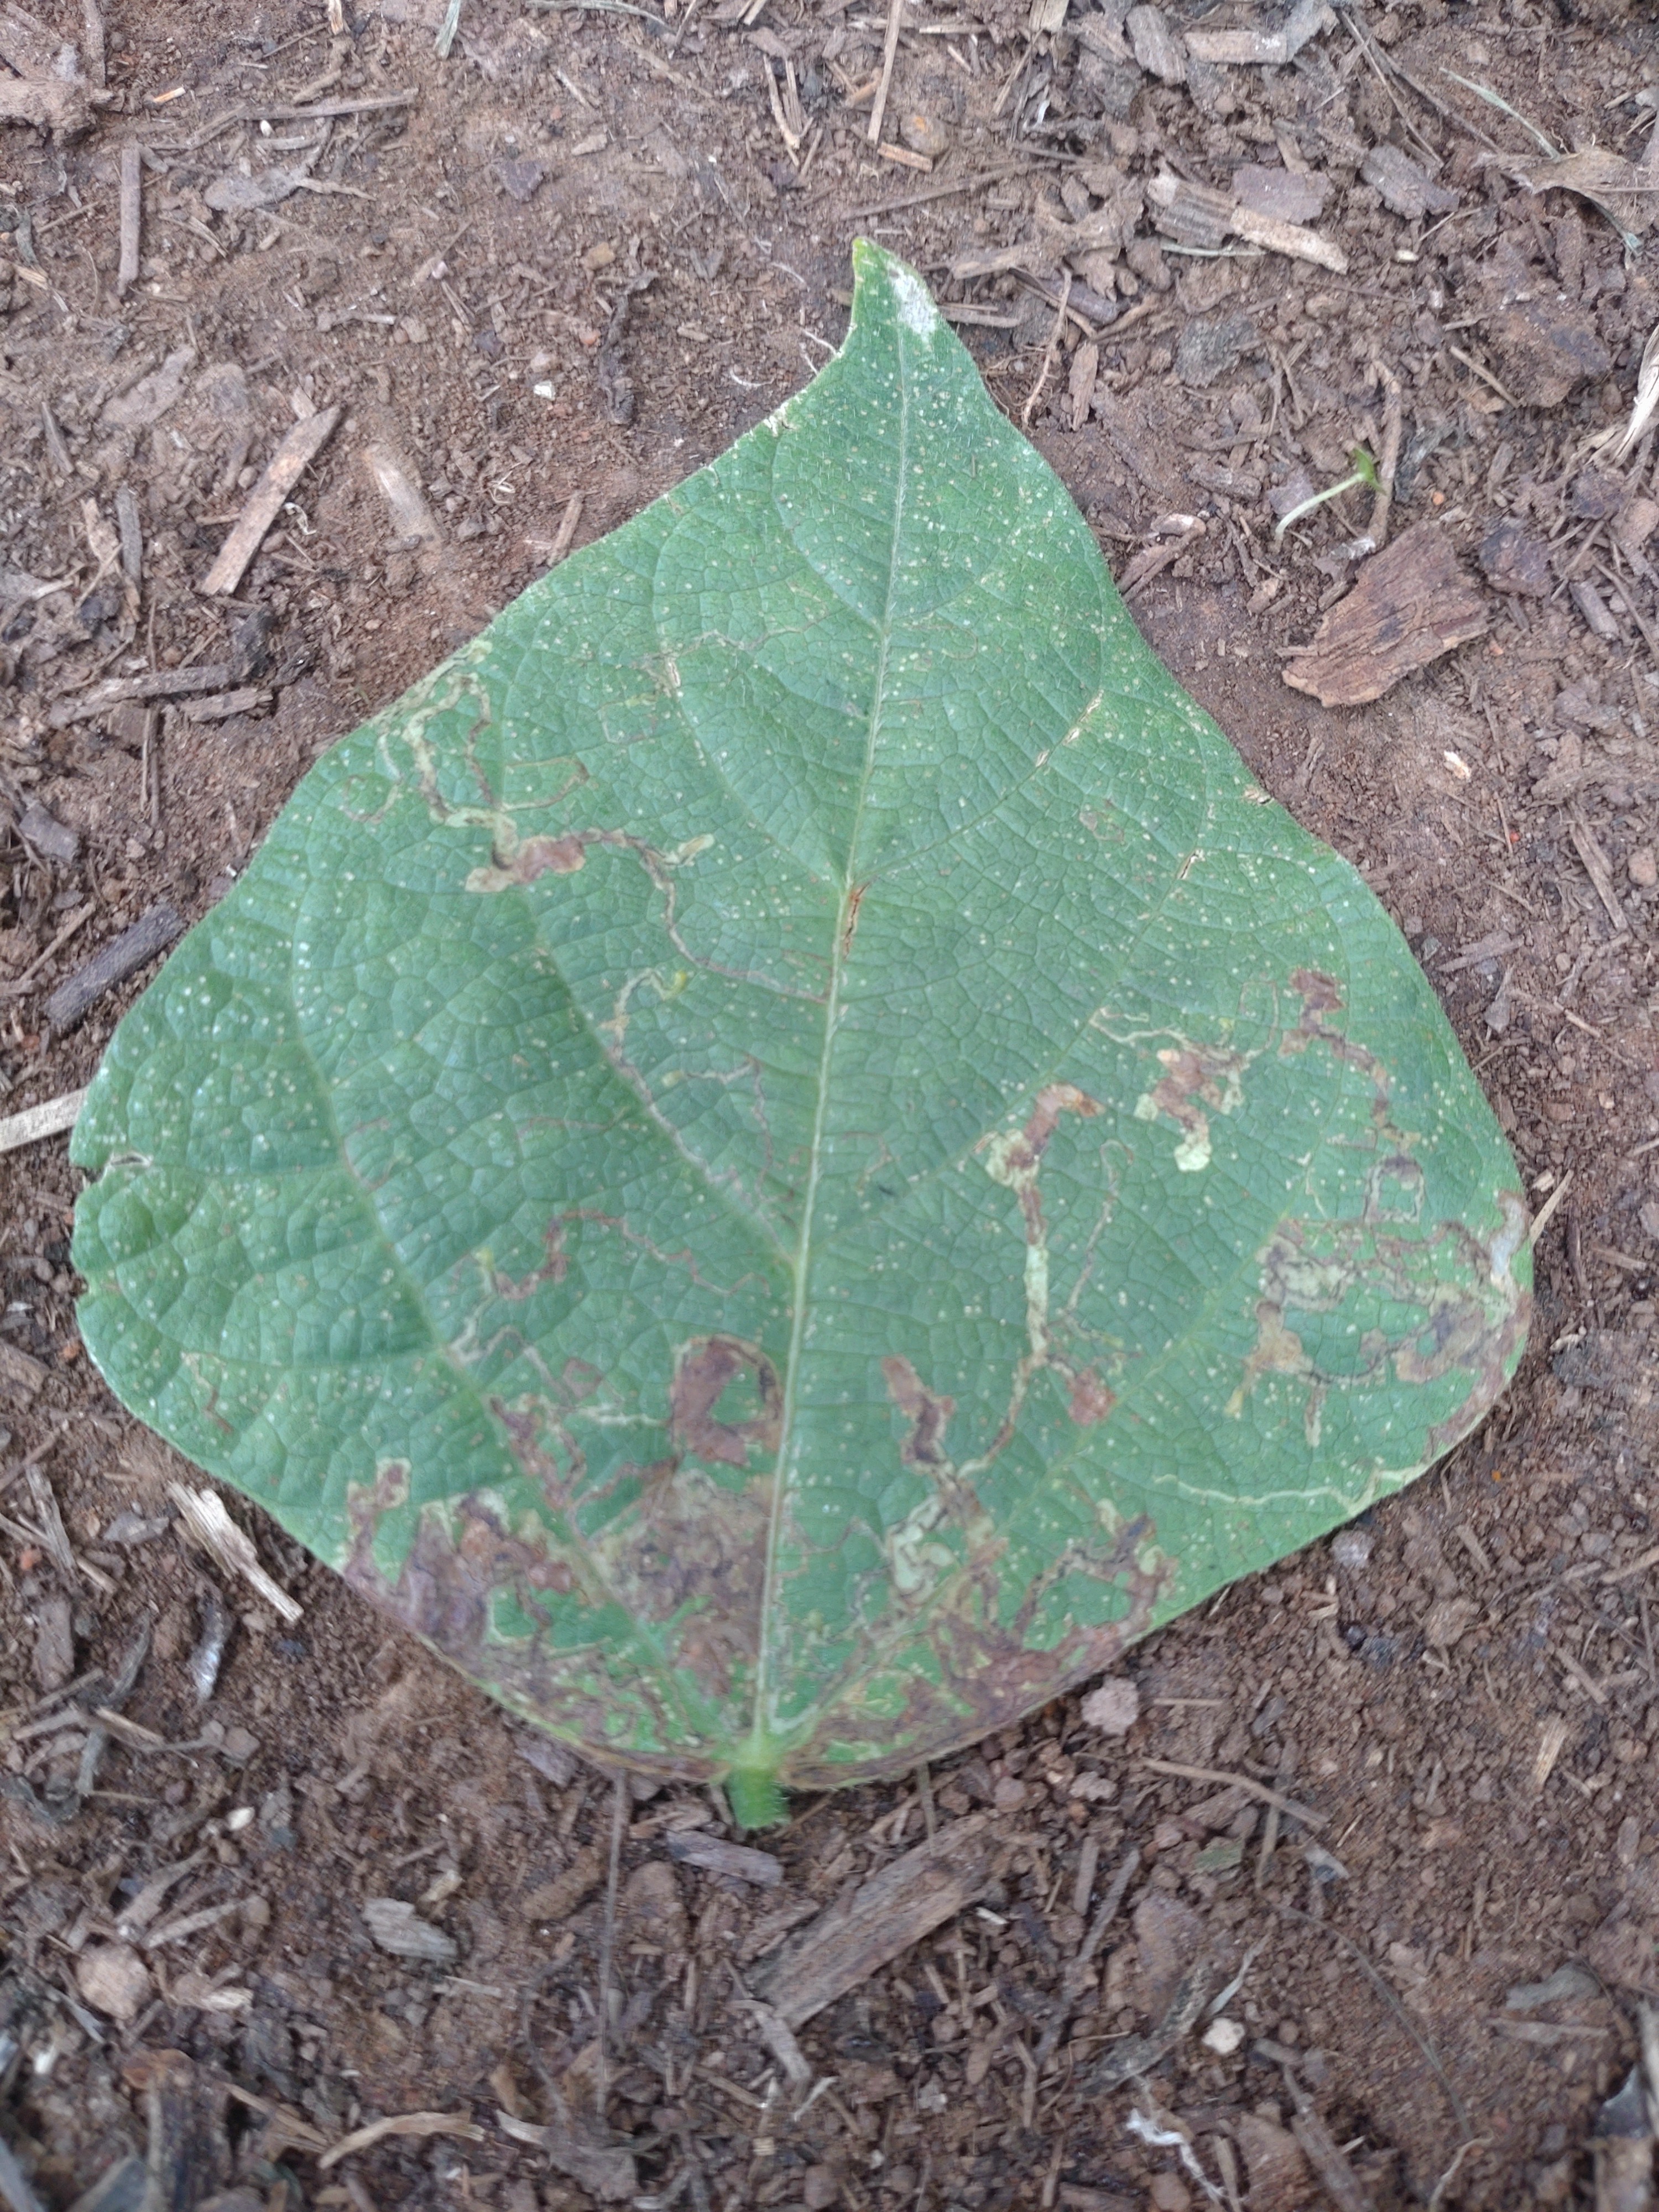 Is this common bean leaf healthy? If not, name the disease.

anthracnose
